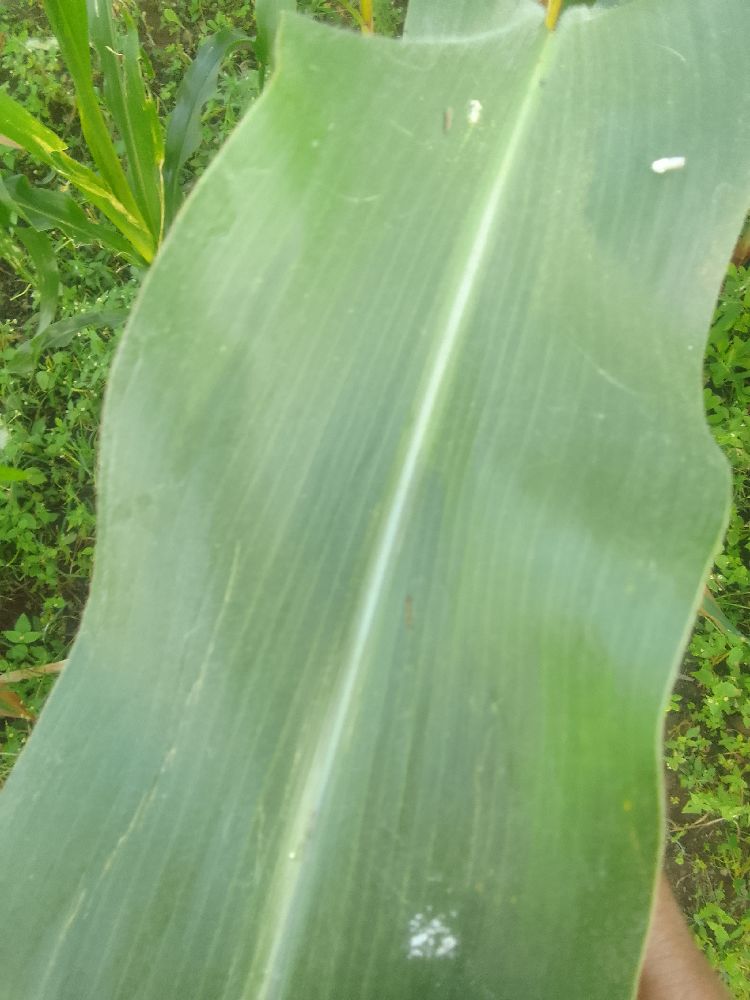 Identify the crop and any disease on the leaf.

maize, healthy
